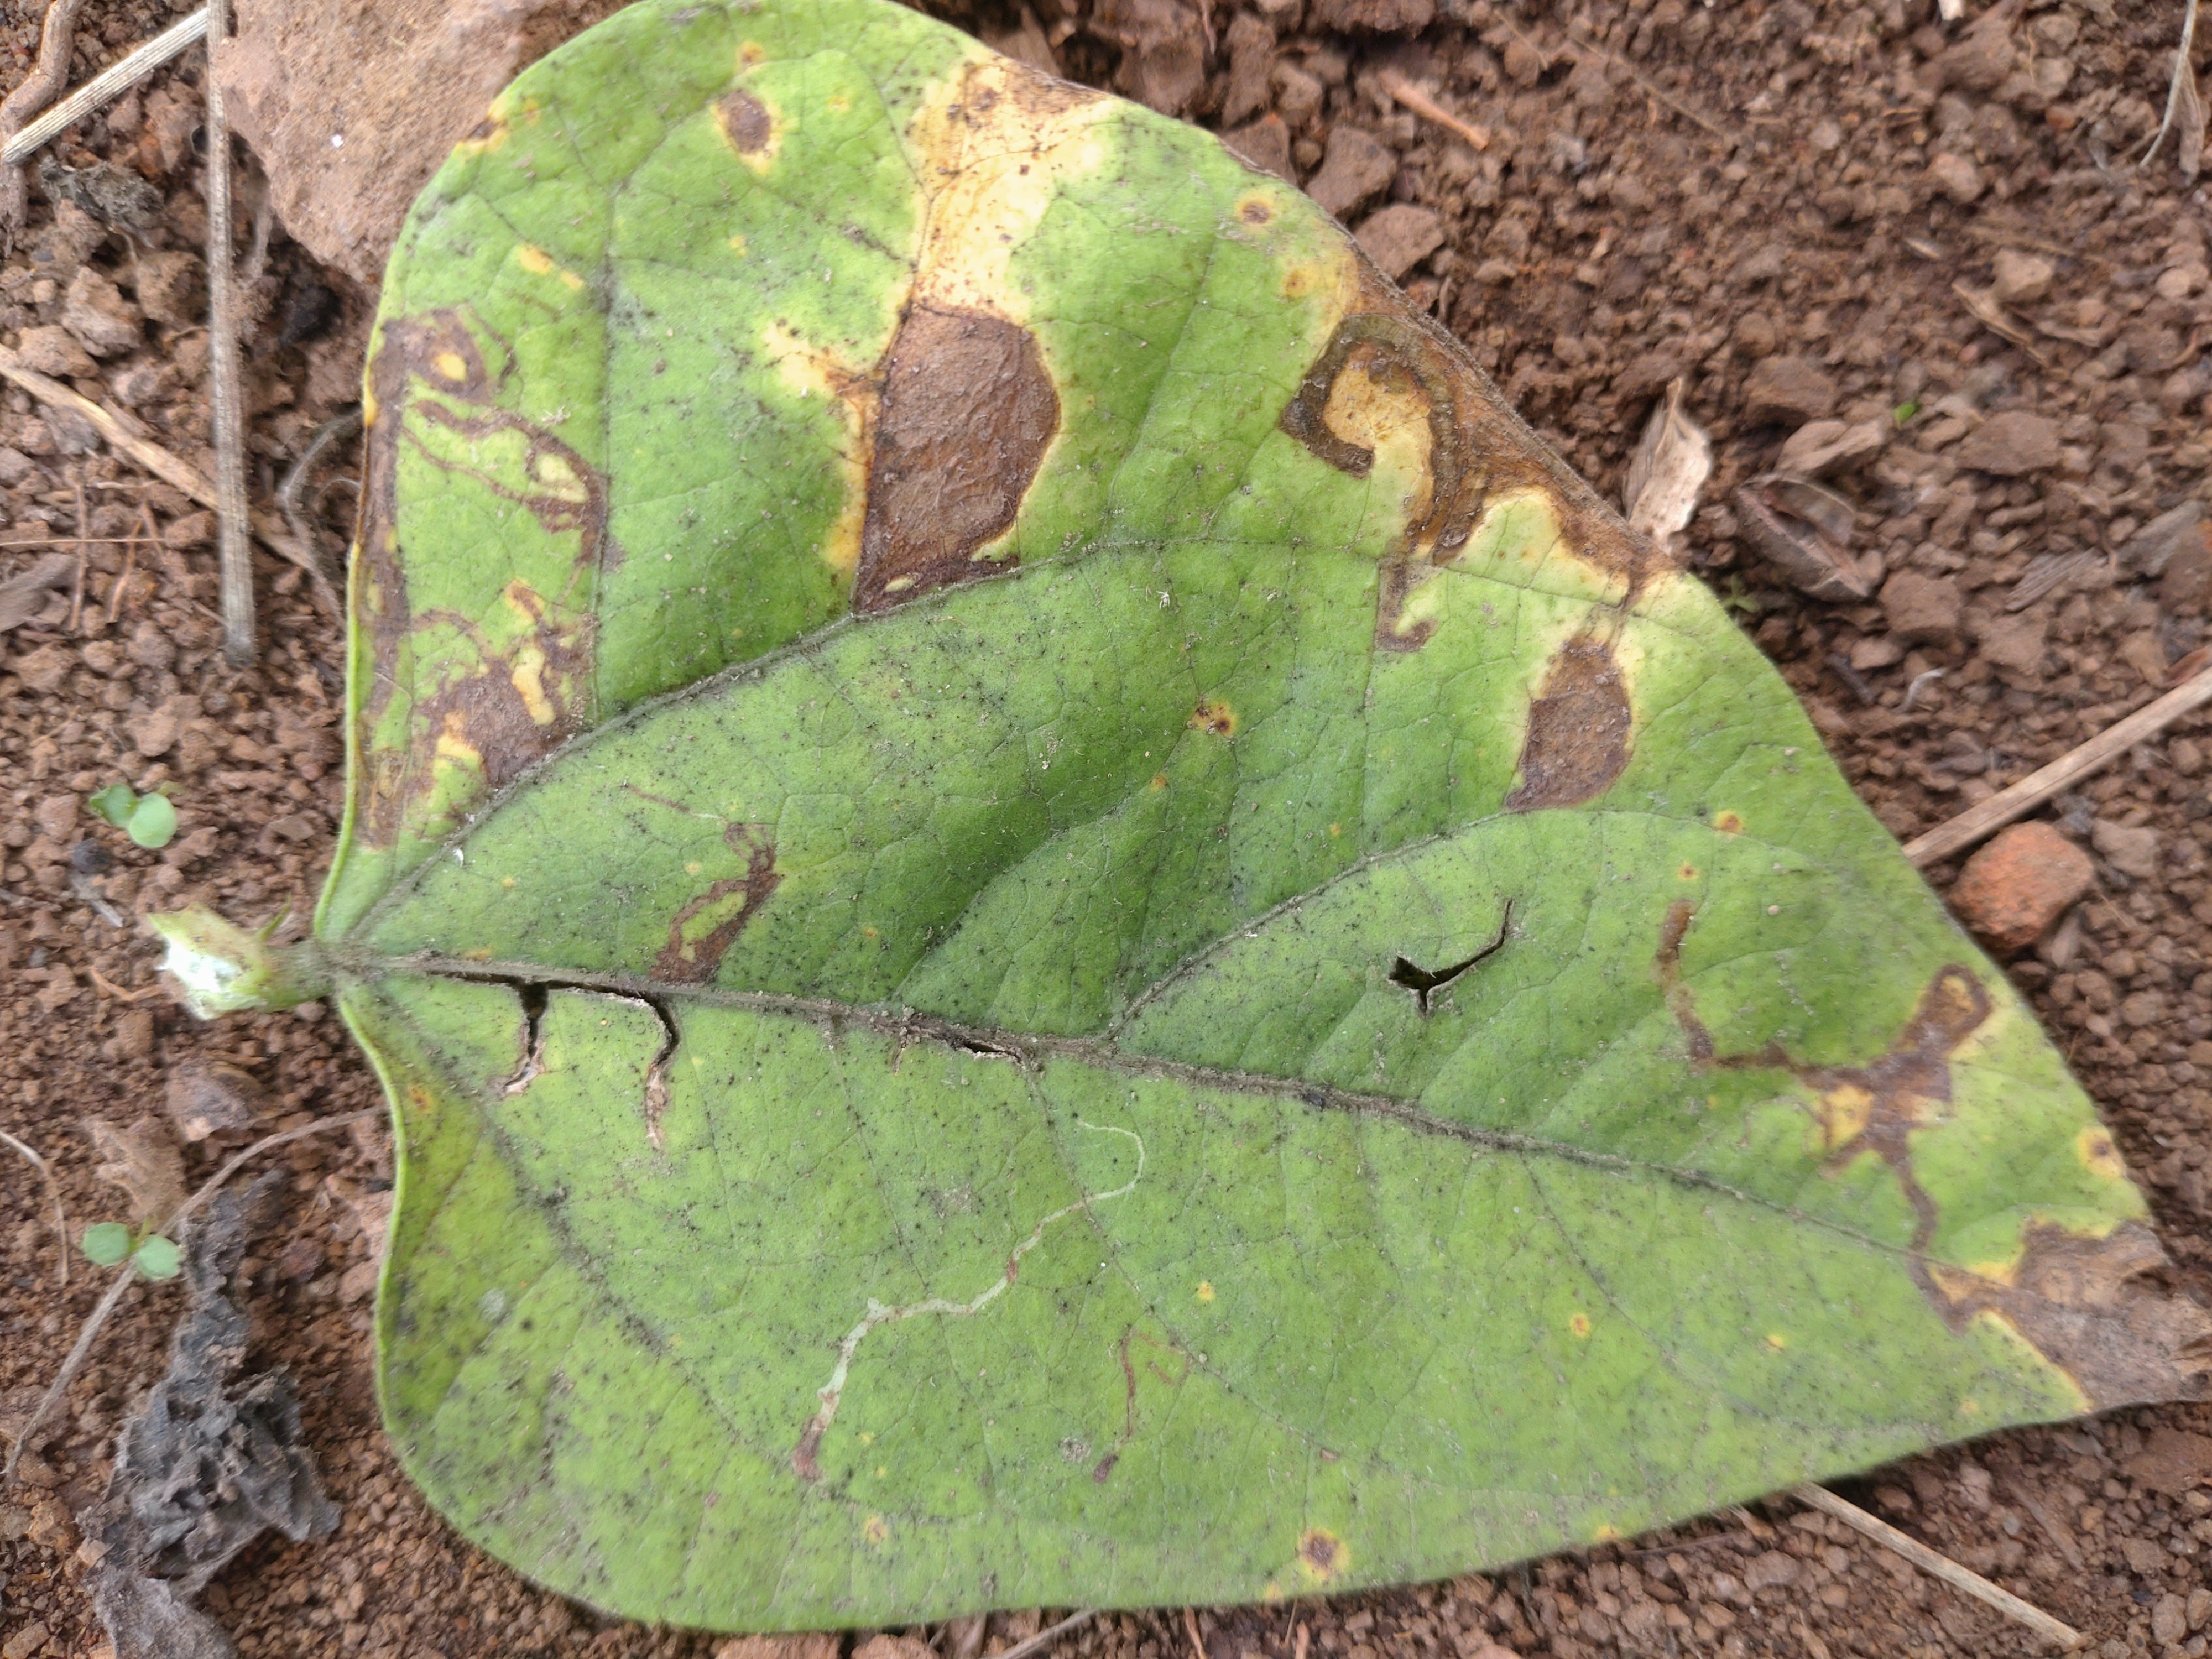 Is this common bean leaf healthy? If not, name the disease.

anthracnose
